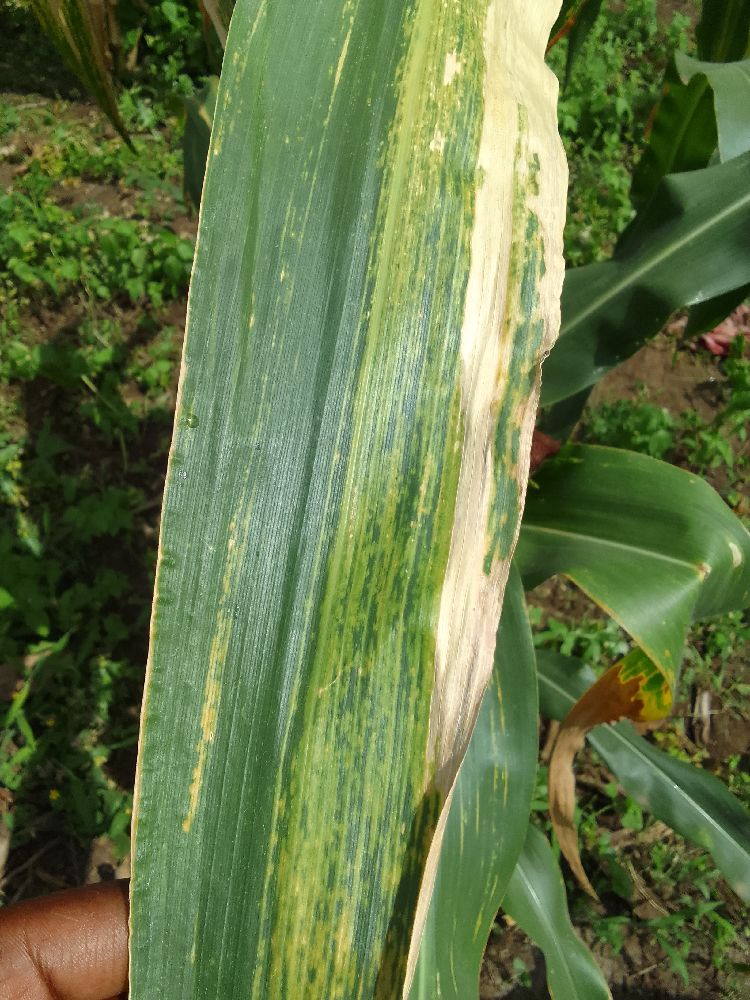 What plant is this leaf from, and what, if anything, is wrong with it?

maize, maize lethal necrosis
